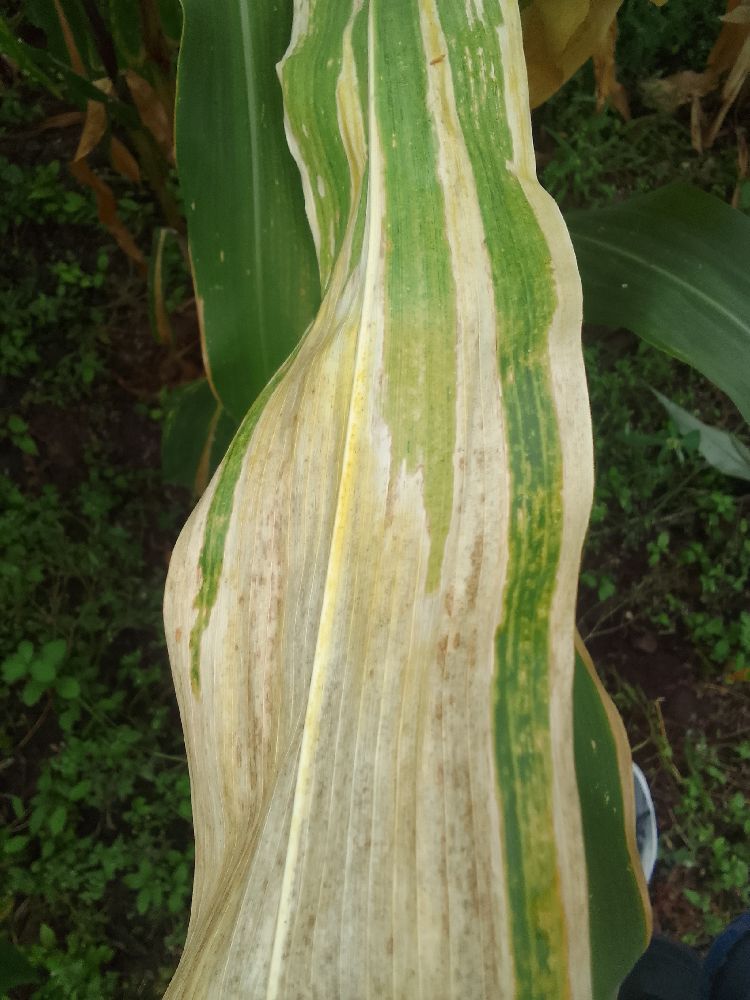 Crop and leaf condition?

maize, maize lethal necrosis
